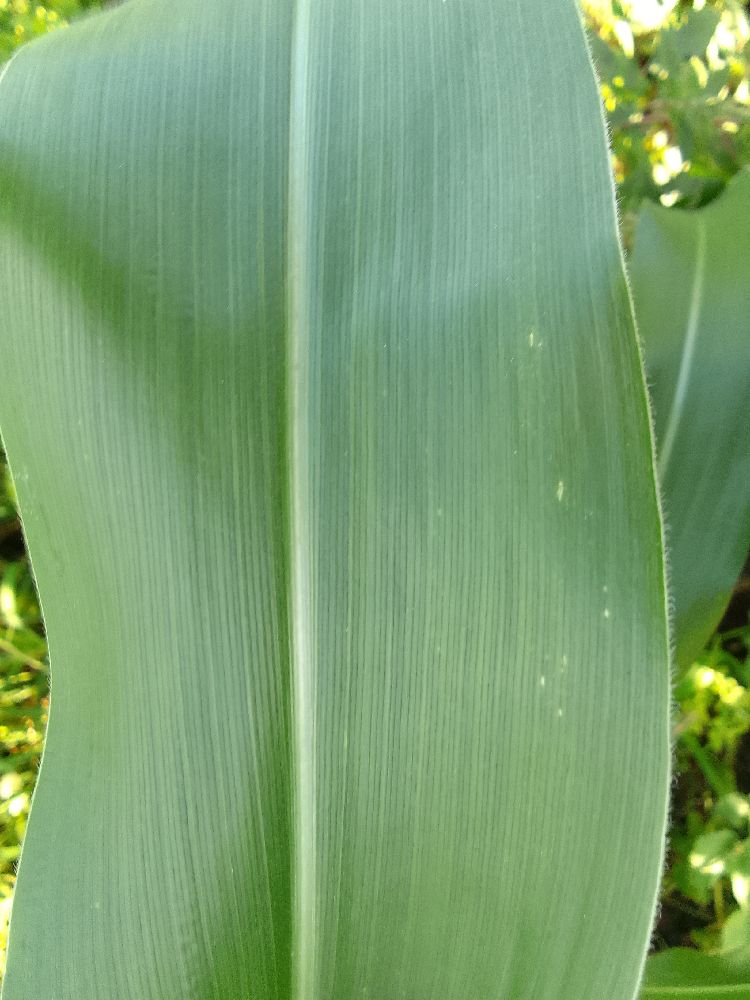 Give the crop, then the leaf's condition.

maize, healthy
